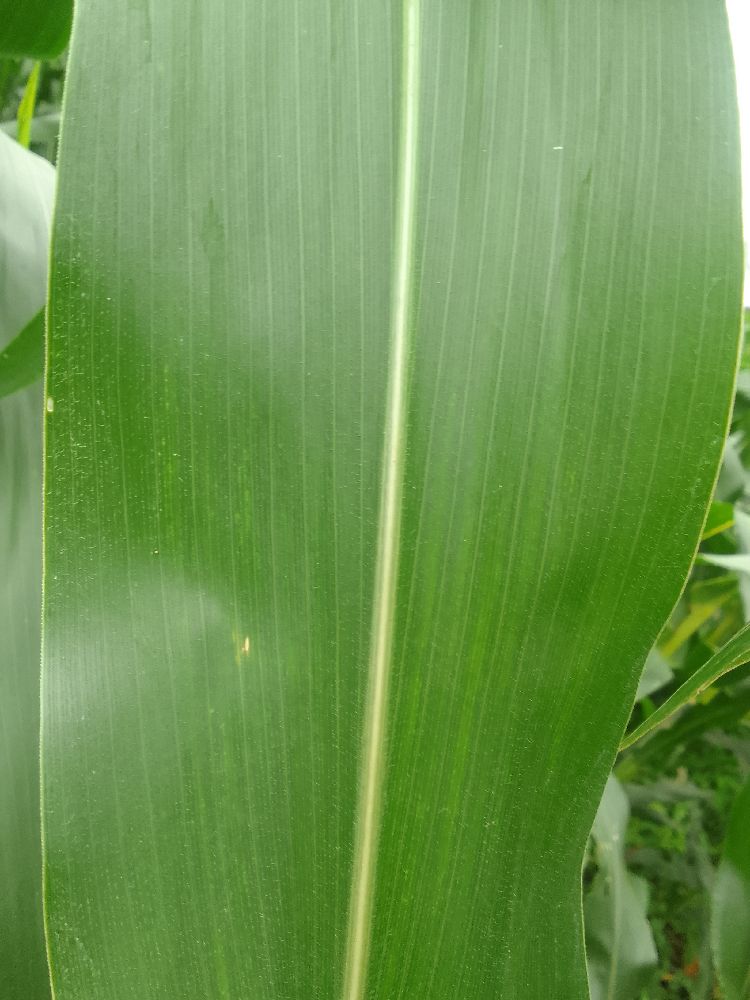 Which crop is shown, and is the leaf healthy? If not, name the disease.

maize, healthy
